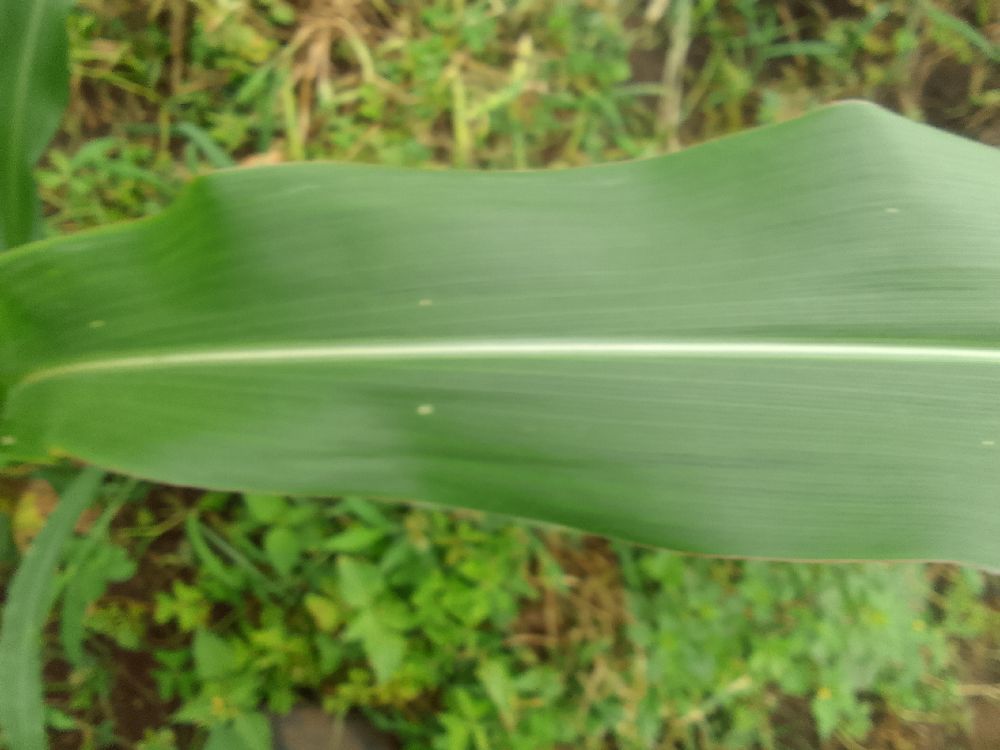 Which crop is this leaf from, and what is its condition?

maize, healthy
